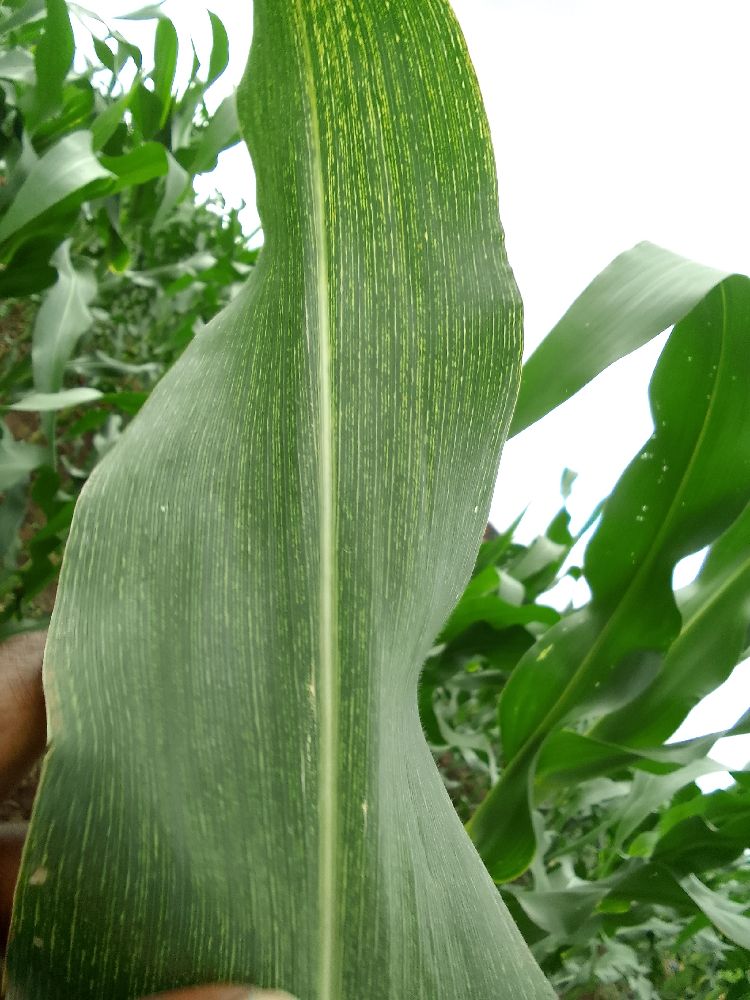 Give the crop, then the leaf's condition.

maize, maize streak virus
